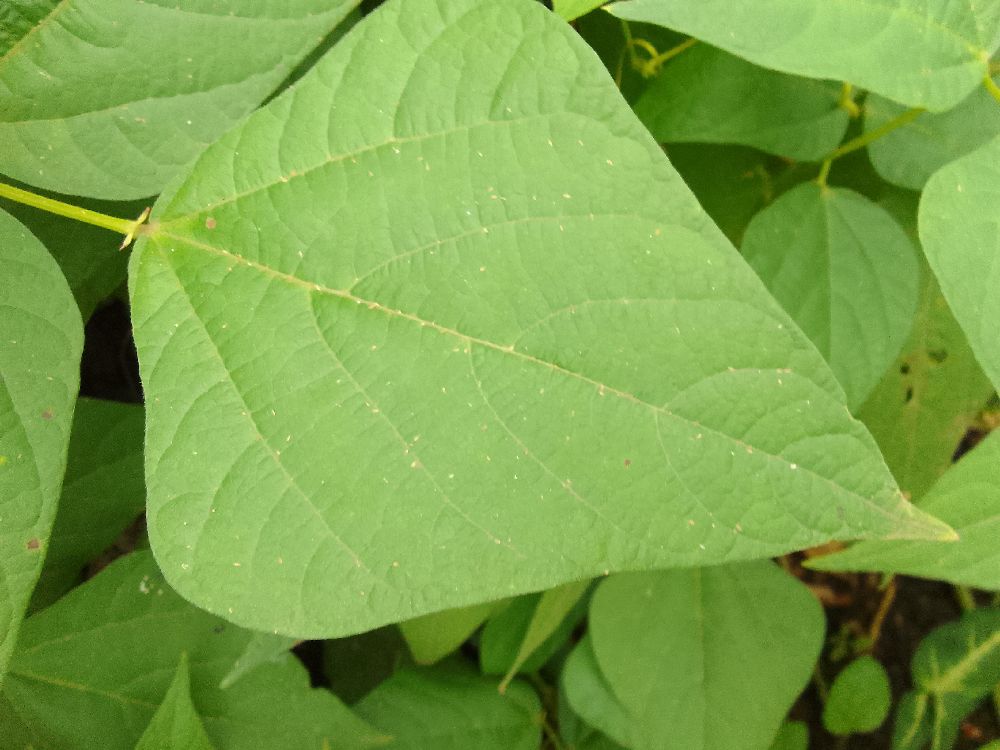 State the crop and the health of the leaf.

common bean, healthy
